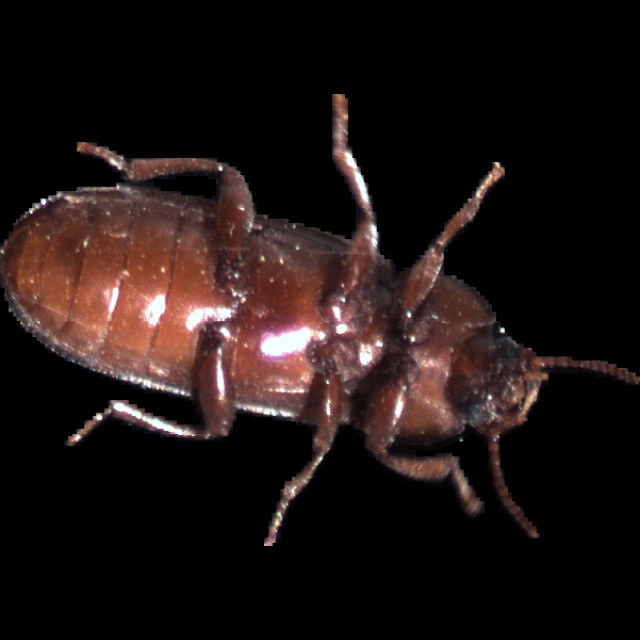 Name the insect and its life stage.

mealworm beetle
